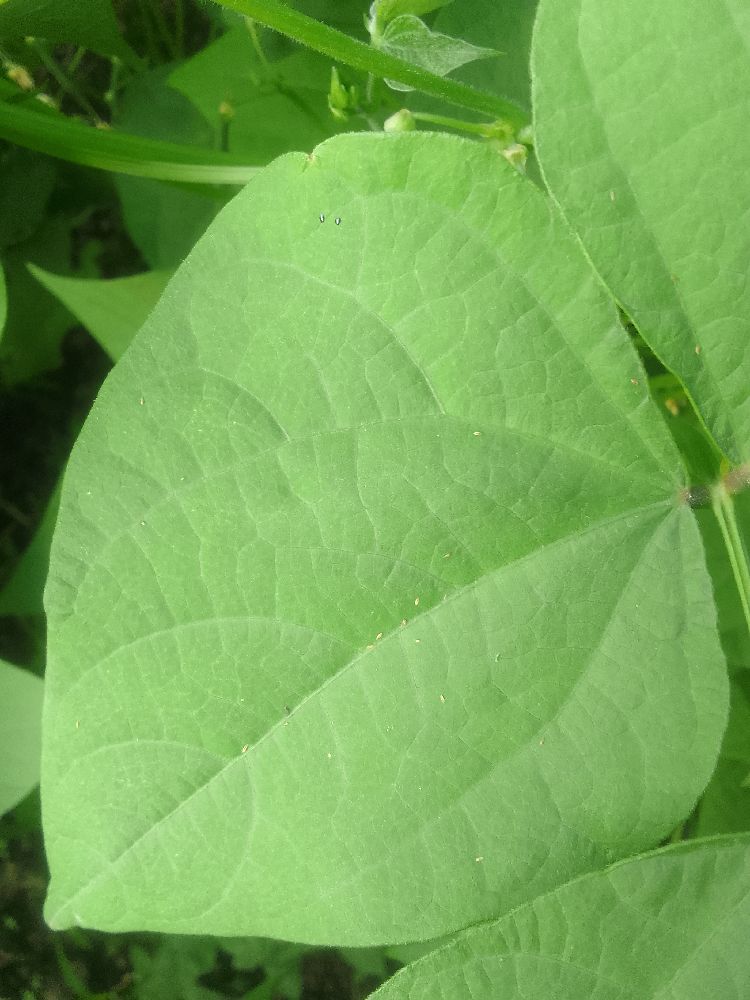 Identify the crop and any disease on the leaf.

common bean, healthy
